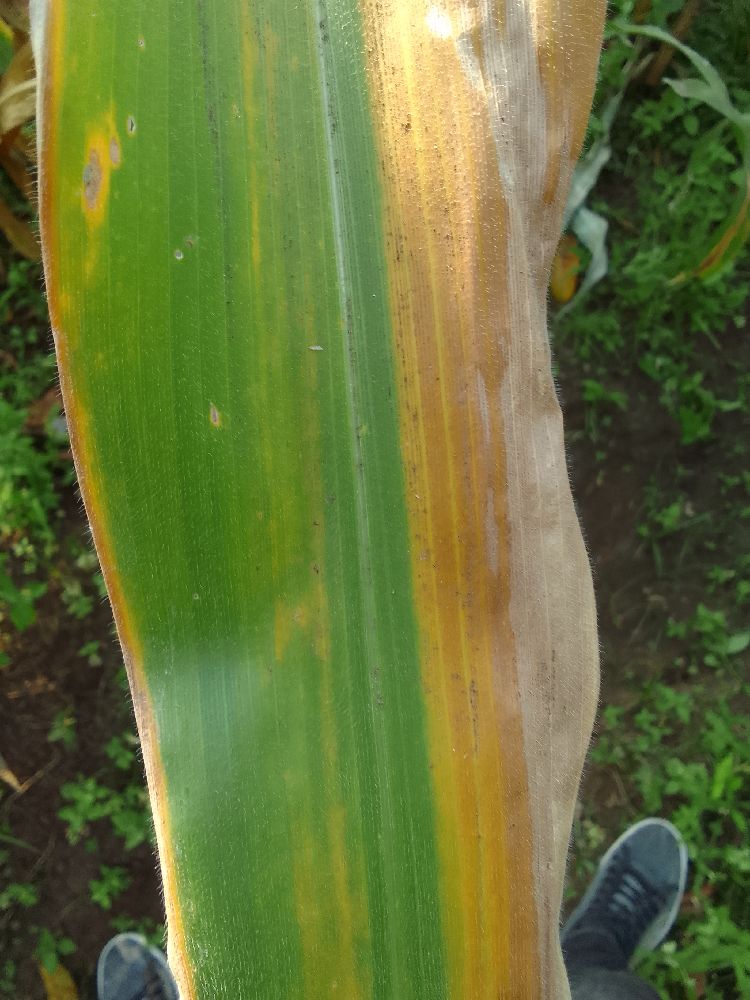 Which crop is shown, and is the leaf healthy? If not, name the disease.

maize, maize lethal necrosis
